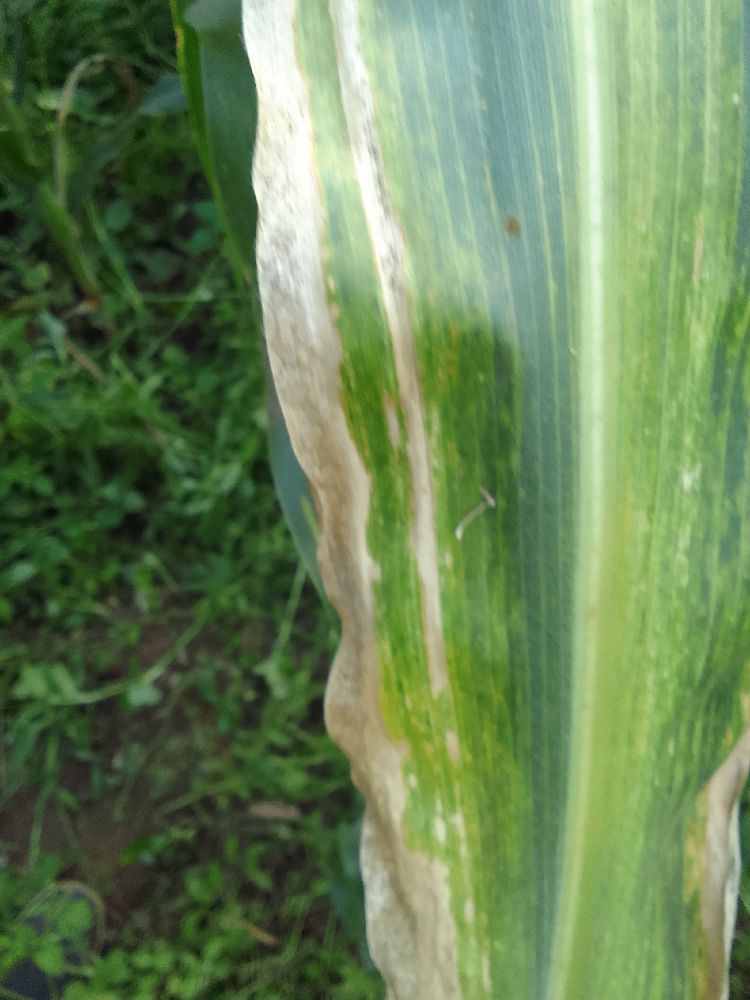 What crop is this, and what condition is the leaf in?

maize, maize lethal necrosis
